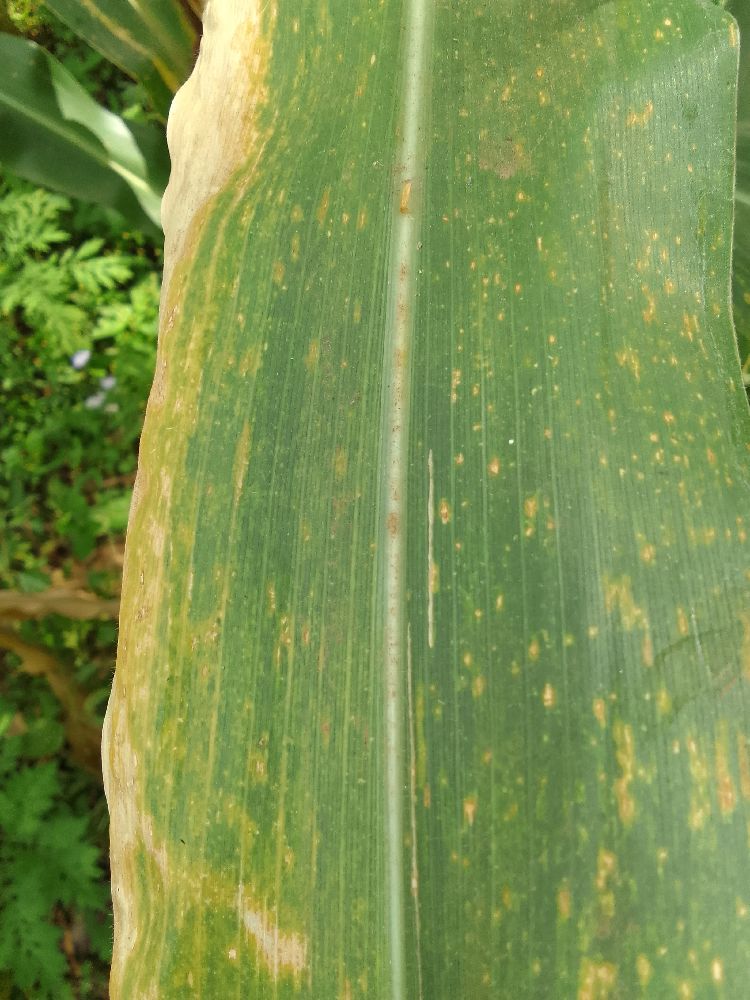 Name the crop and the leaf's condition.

maize, maize lethal necrosis
